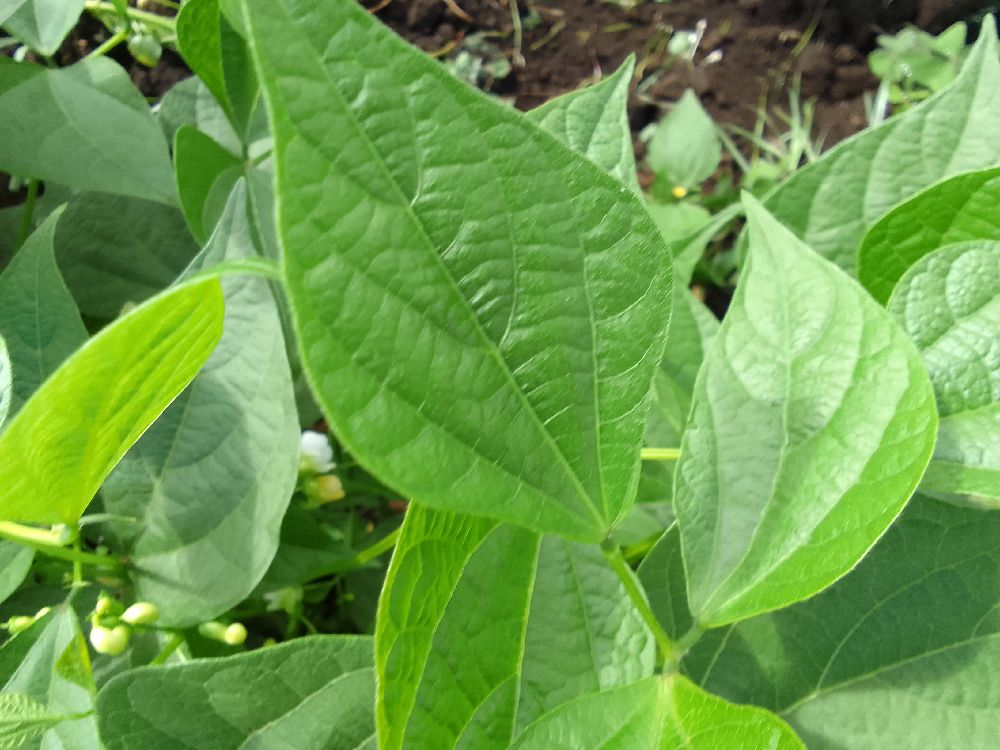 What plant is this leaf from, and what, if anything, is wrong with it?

common bean, healthy
